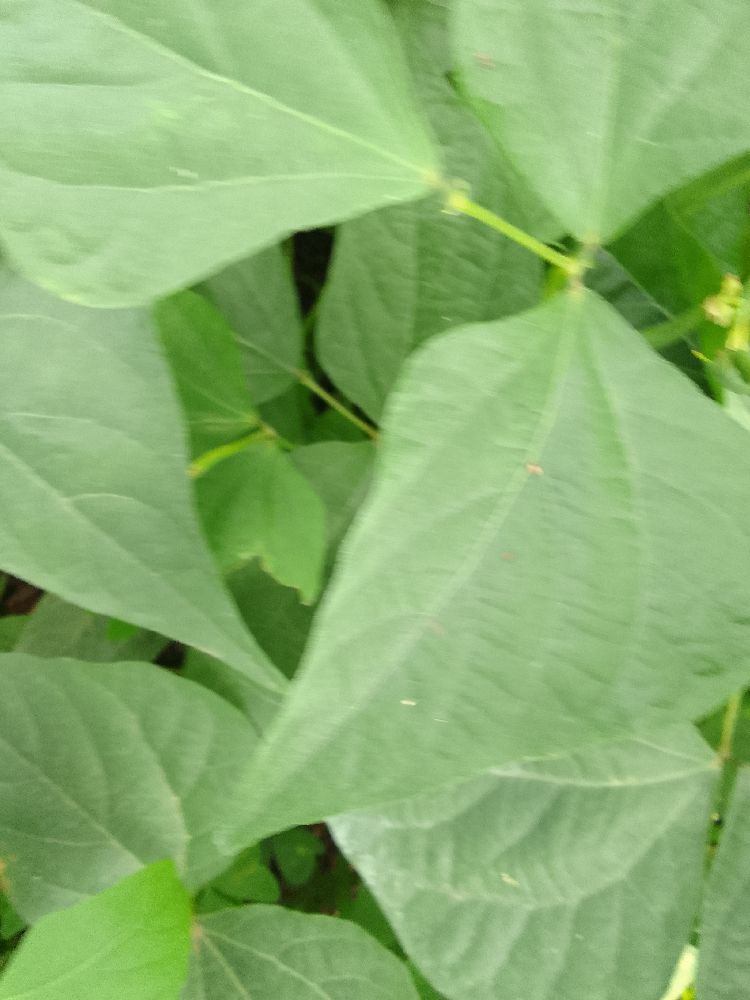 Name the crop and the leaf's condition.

common bean, healthy
